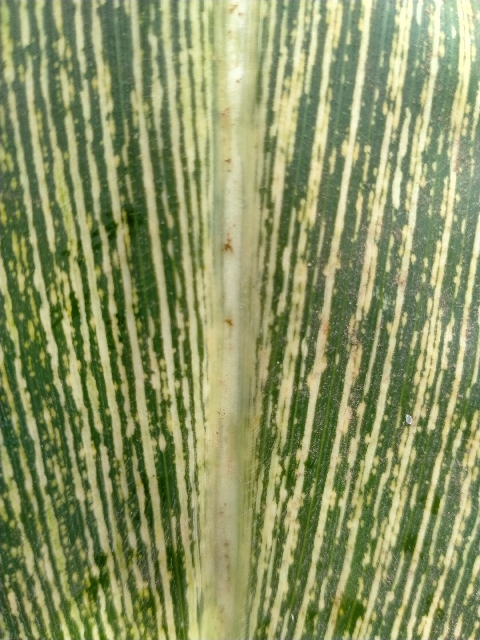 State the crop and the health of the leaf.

maize, maize streak virus
